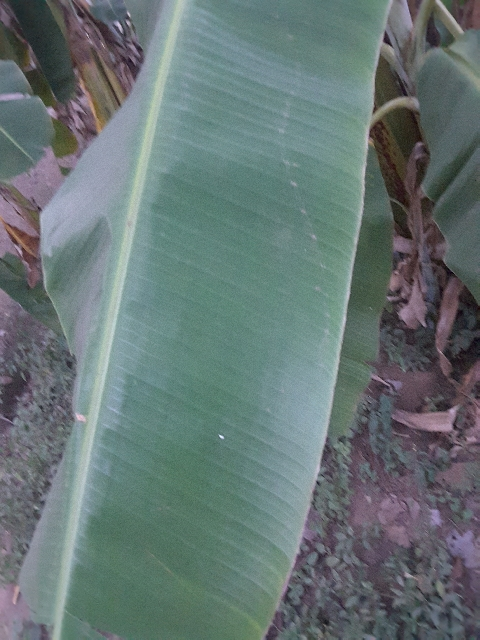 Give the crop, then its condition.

banana, healthy
